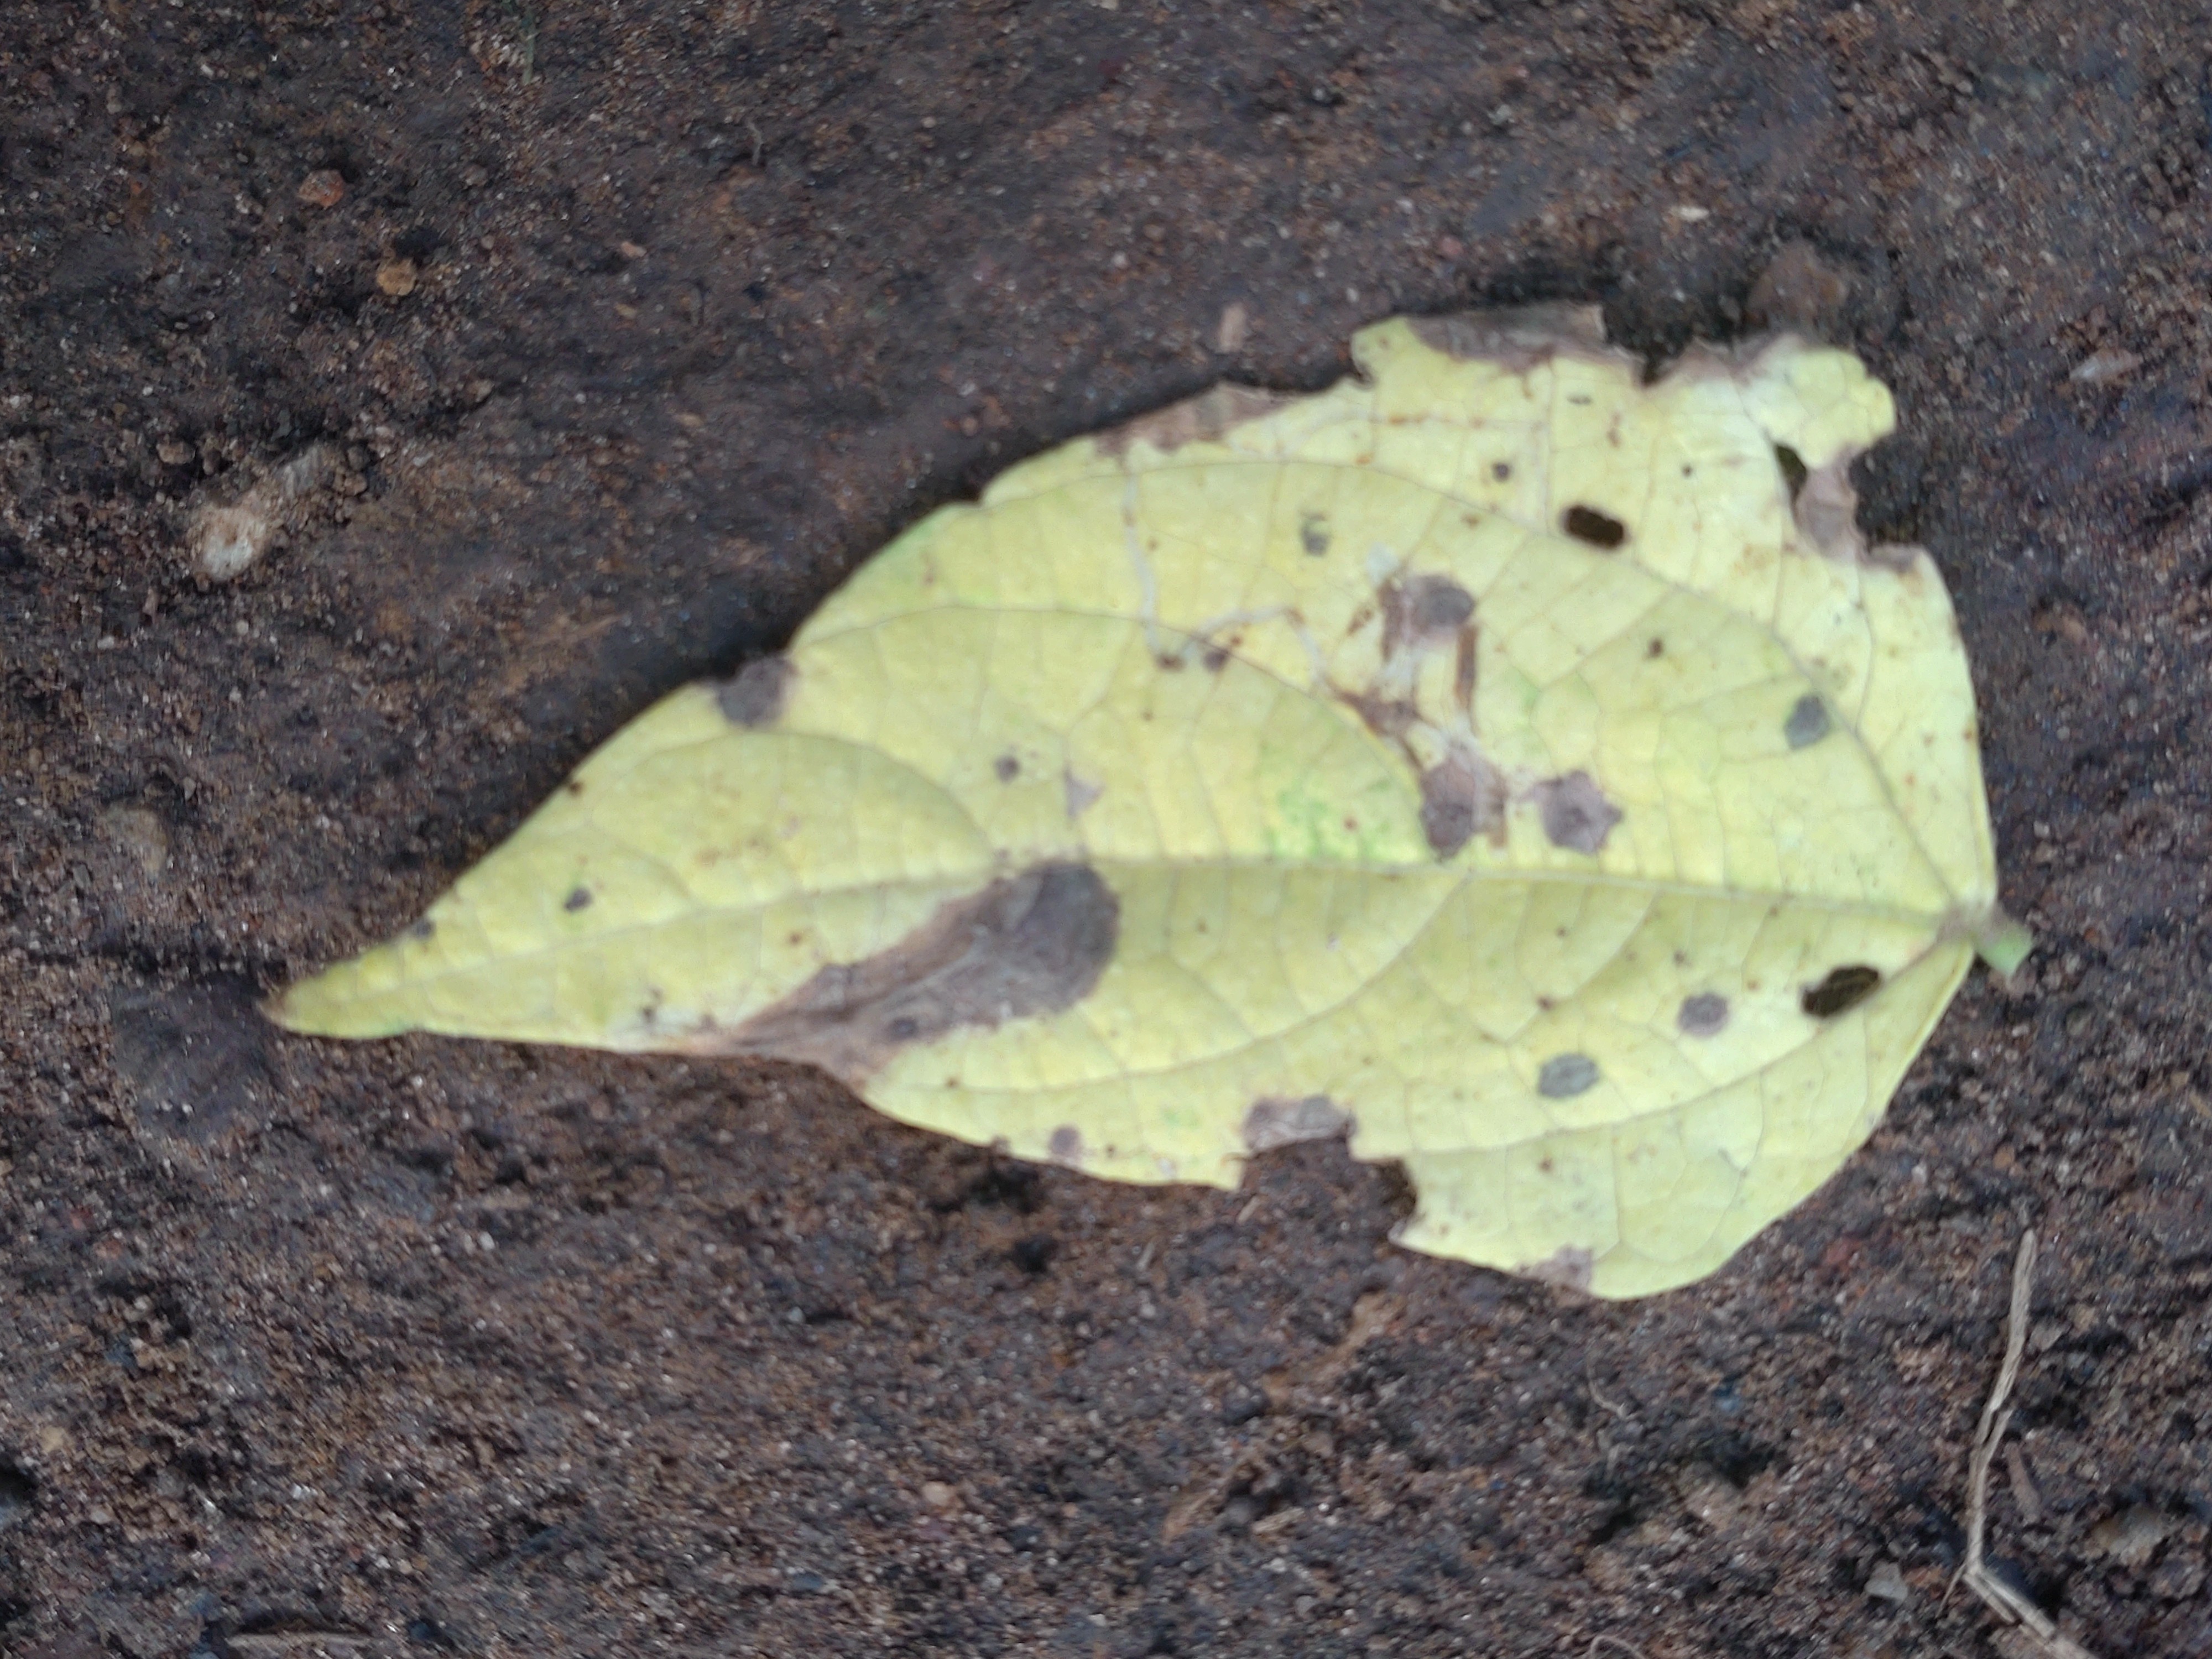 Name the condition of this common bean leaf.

anthracnose
